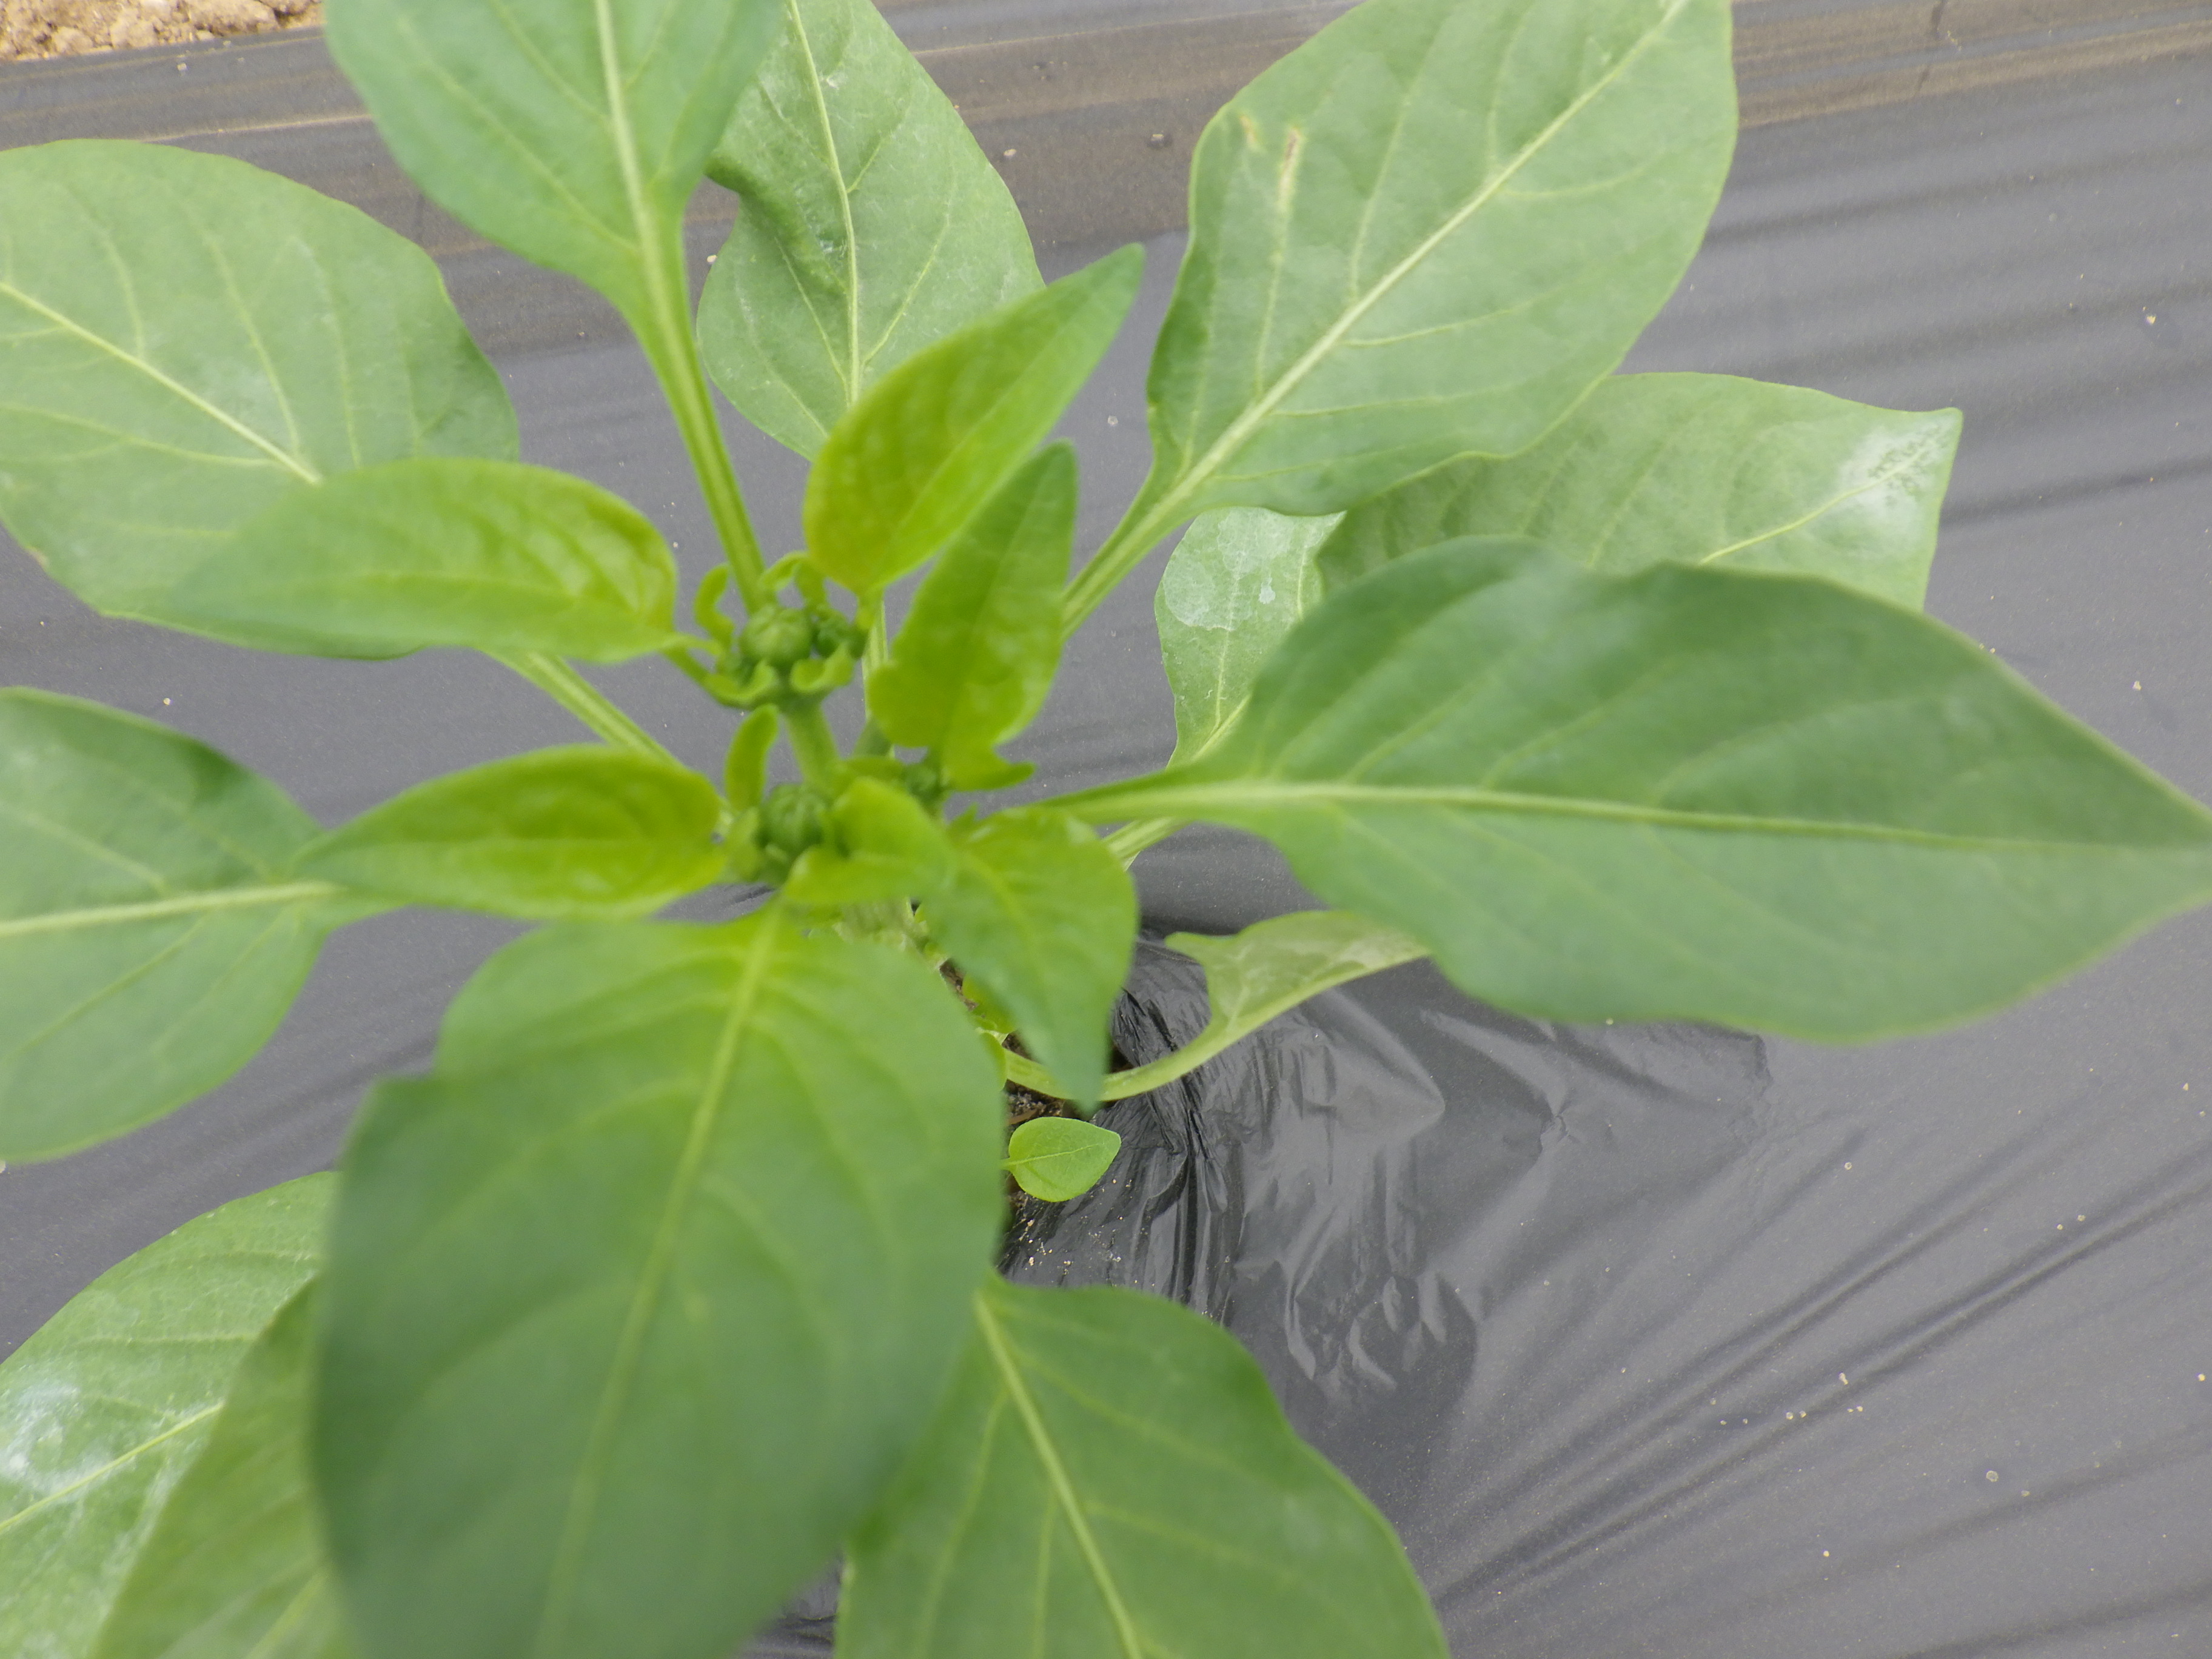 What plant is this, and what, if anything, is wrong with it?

bell pepper, healthy
